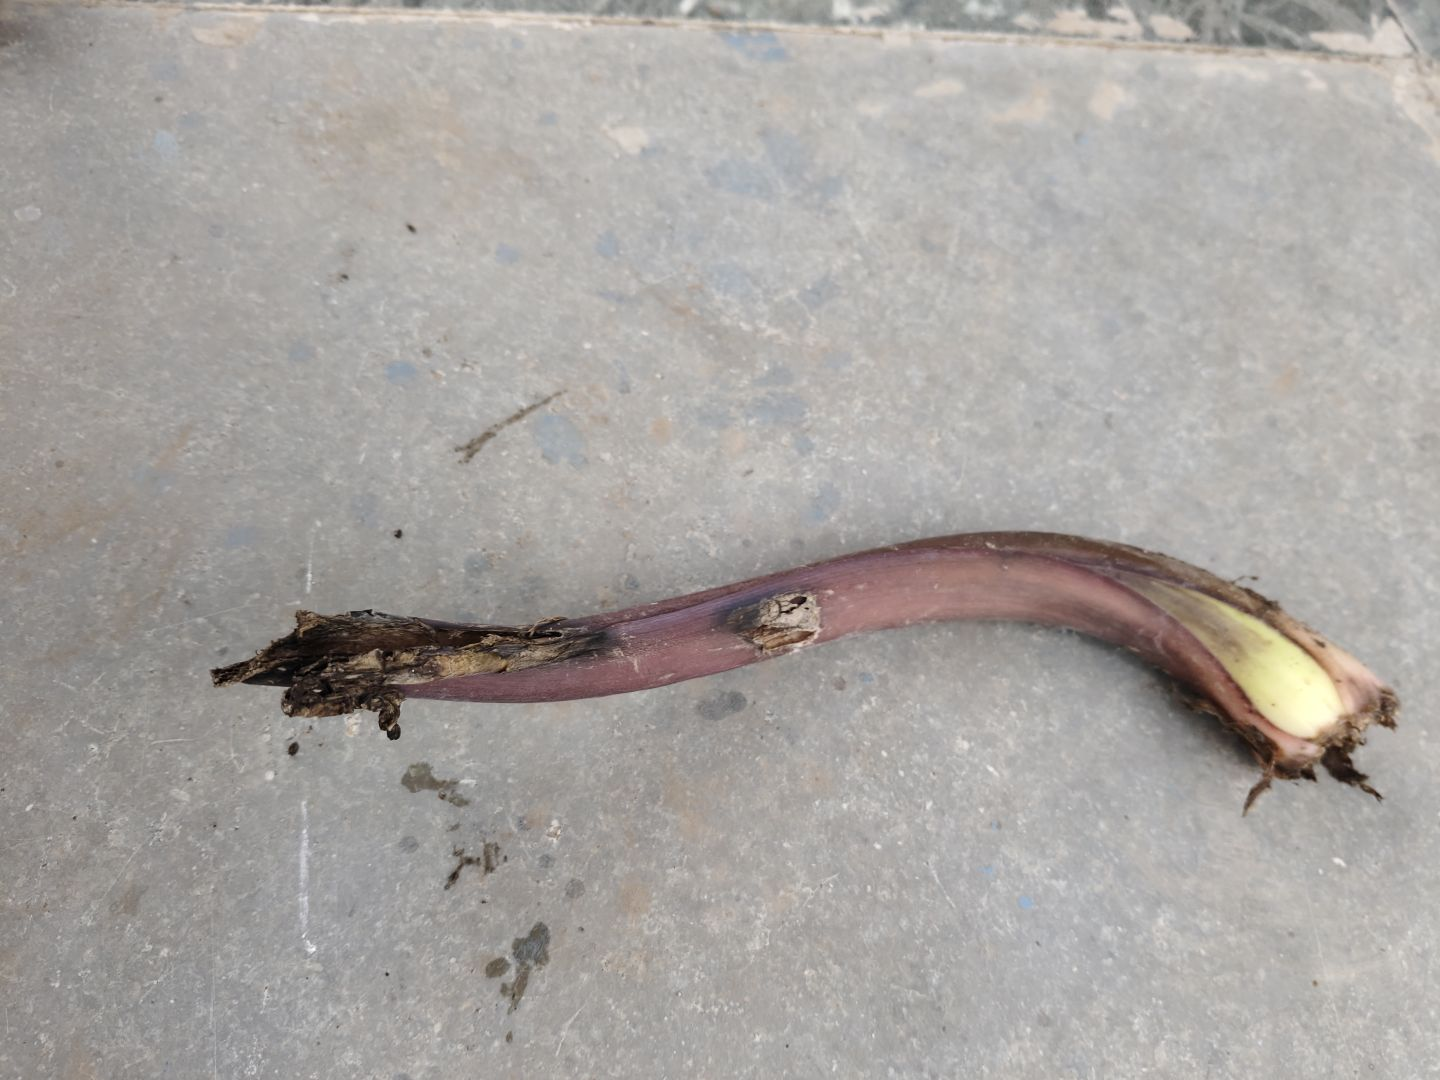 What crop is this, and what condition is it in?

taro, root rot
